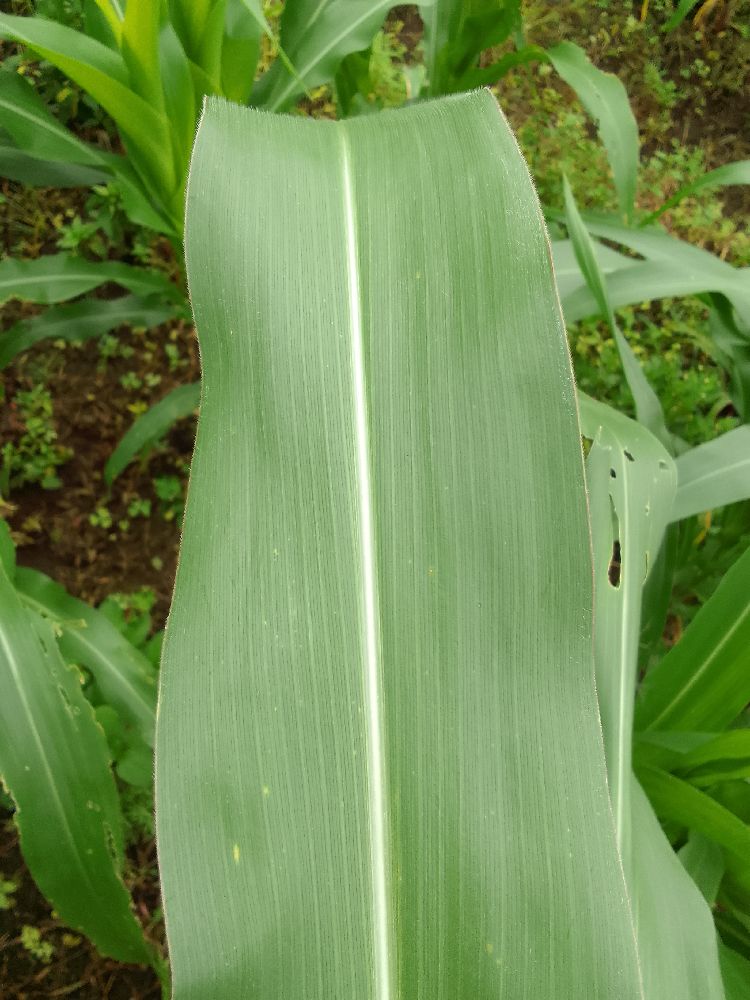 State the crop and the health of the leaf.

maize, healthy
